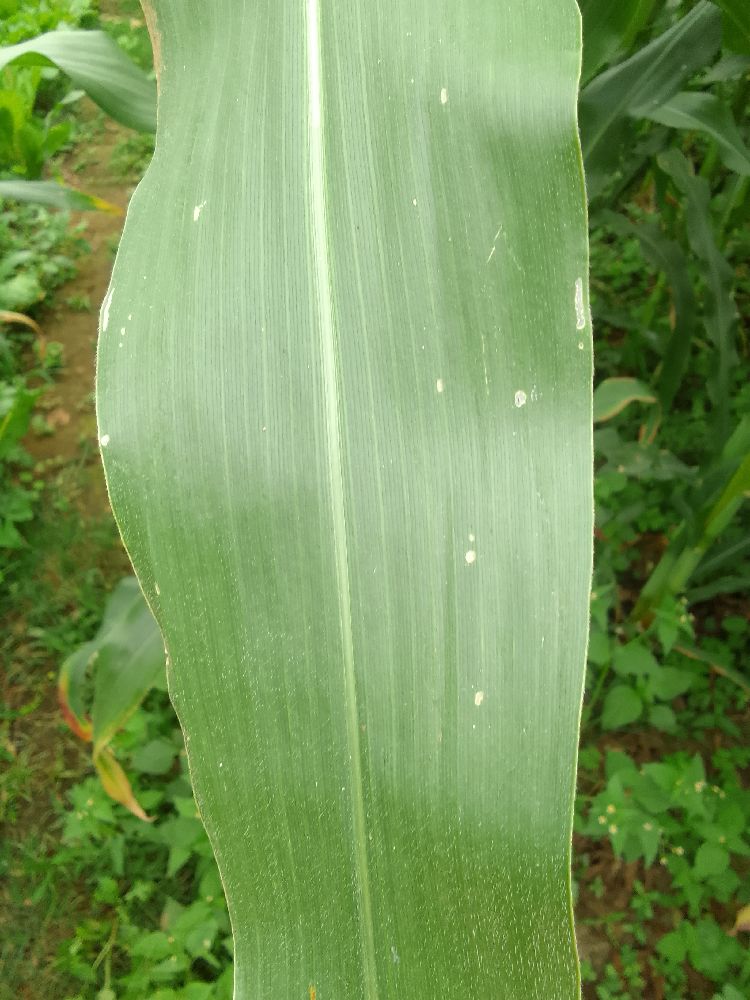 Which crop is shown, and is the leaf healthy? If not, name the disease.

maize, healthy
